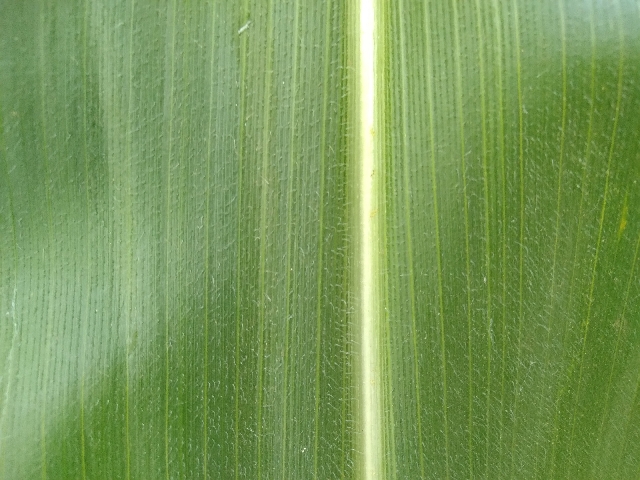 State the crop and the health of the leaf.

maize, healthy
